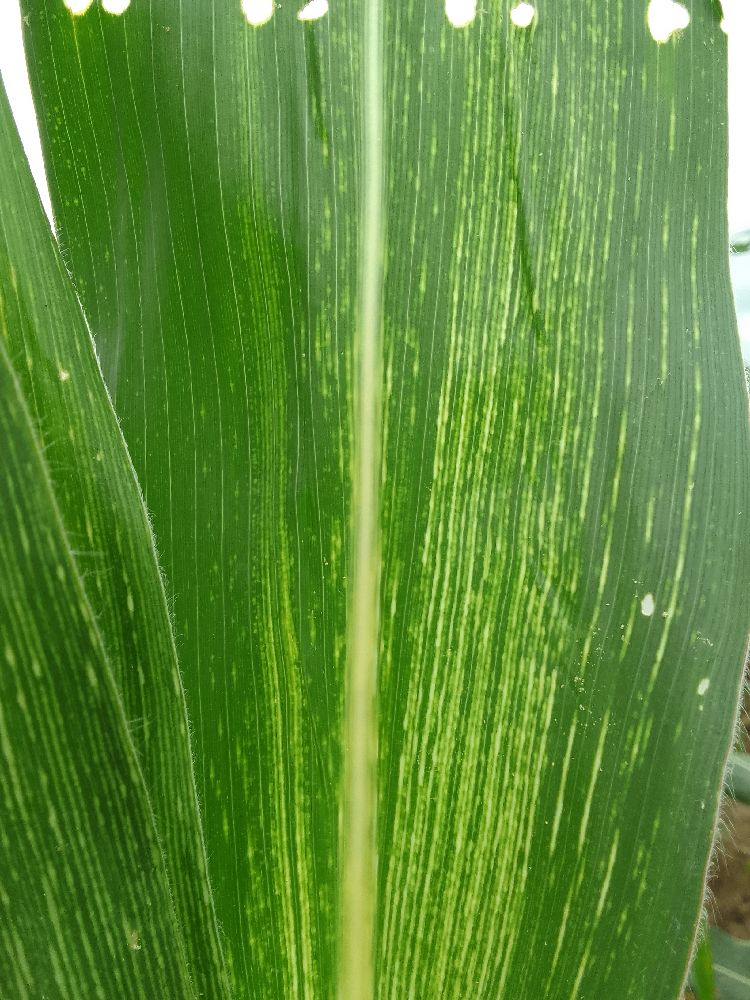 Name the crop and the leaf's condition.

maize, maize streak virus
